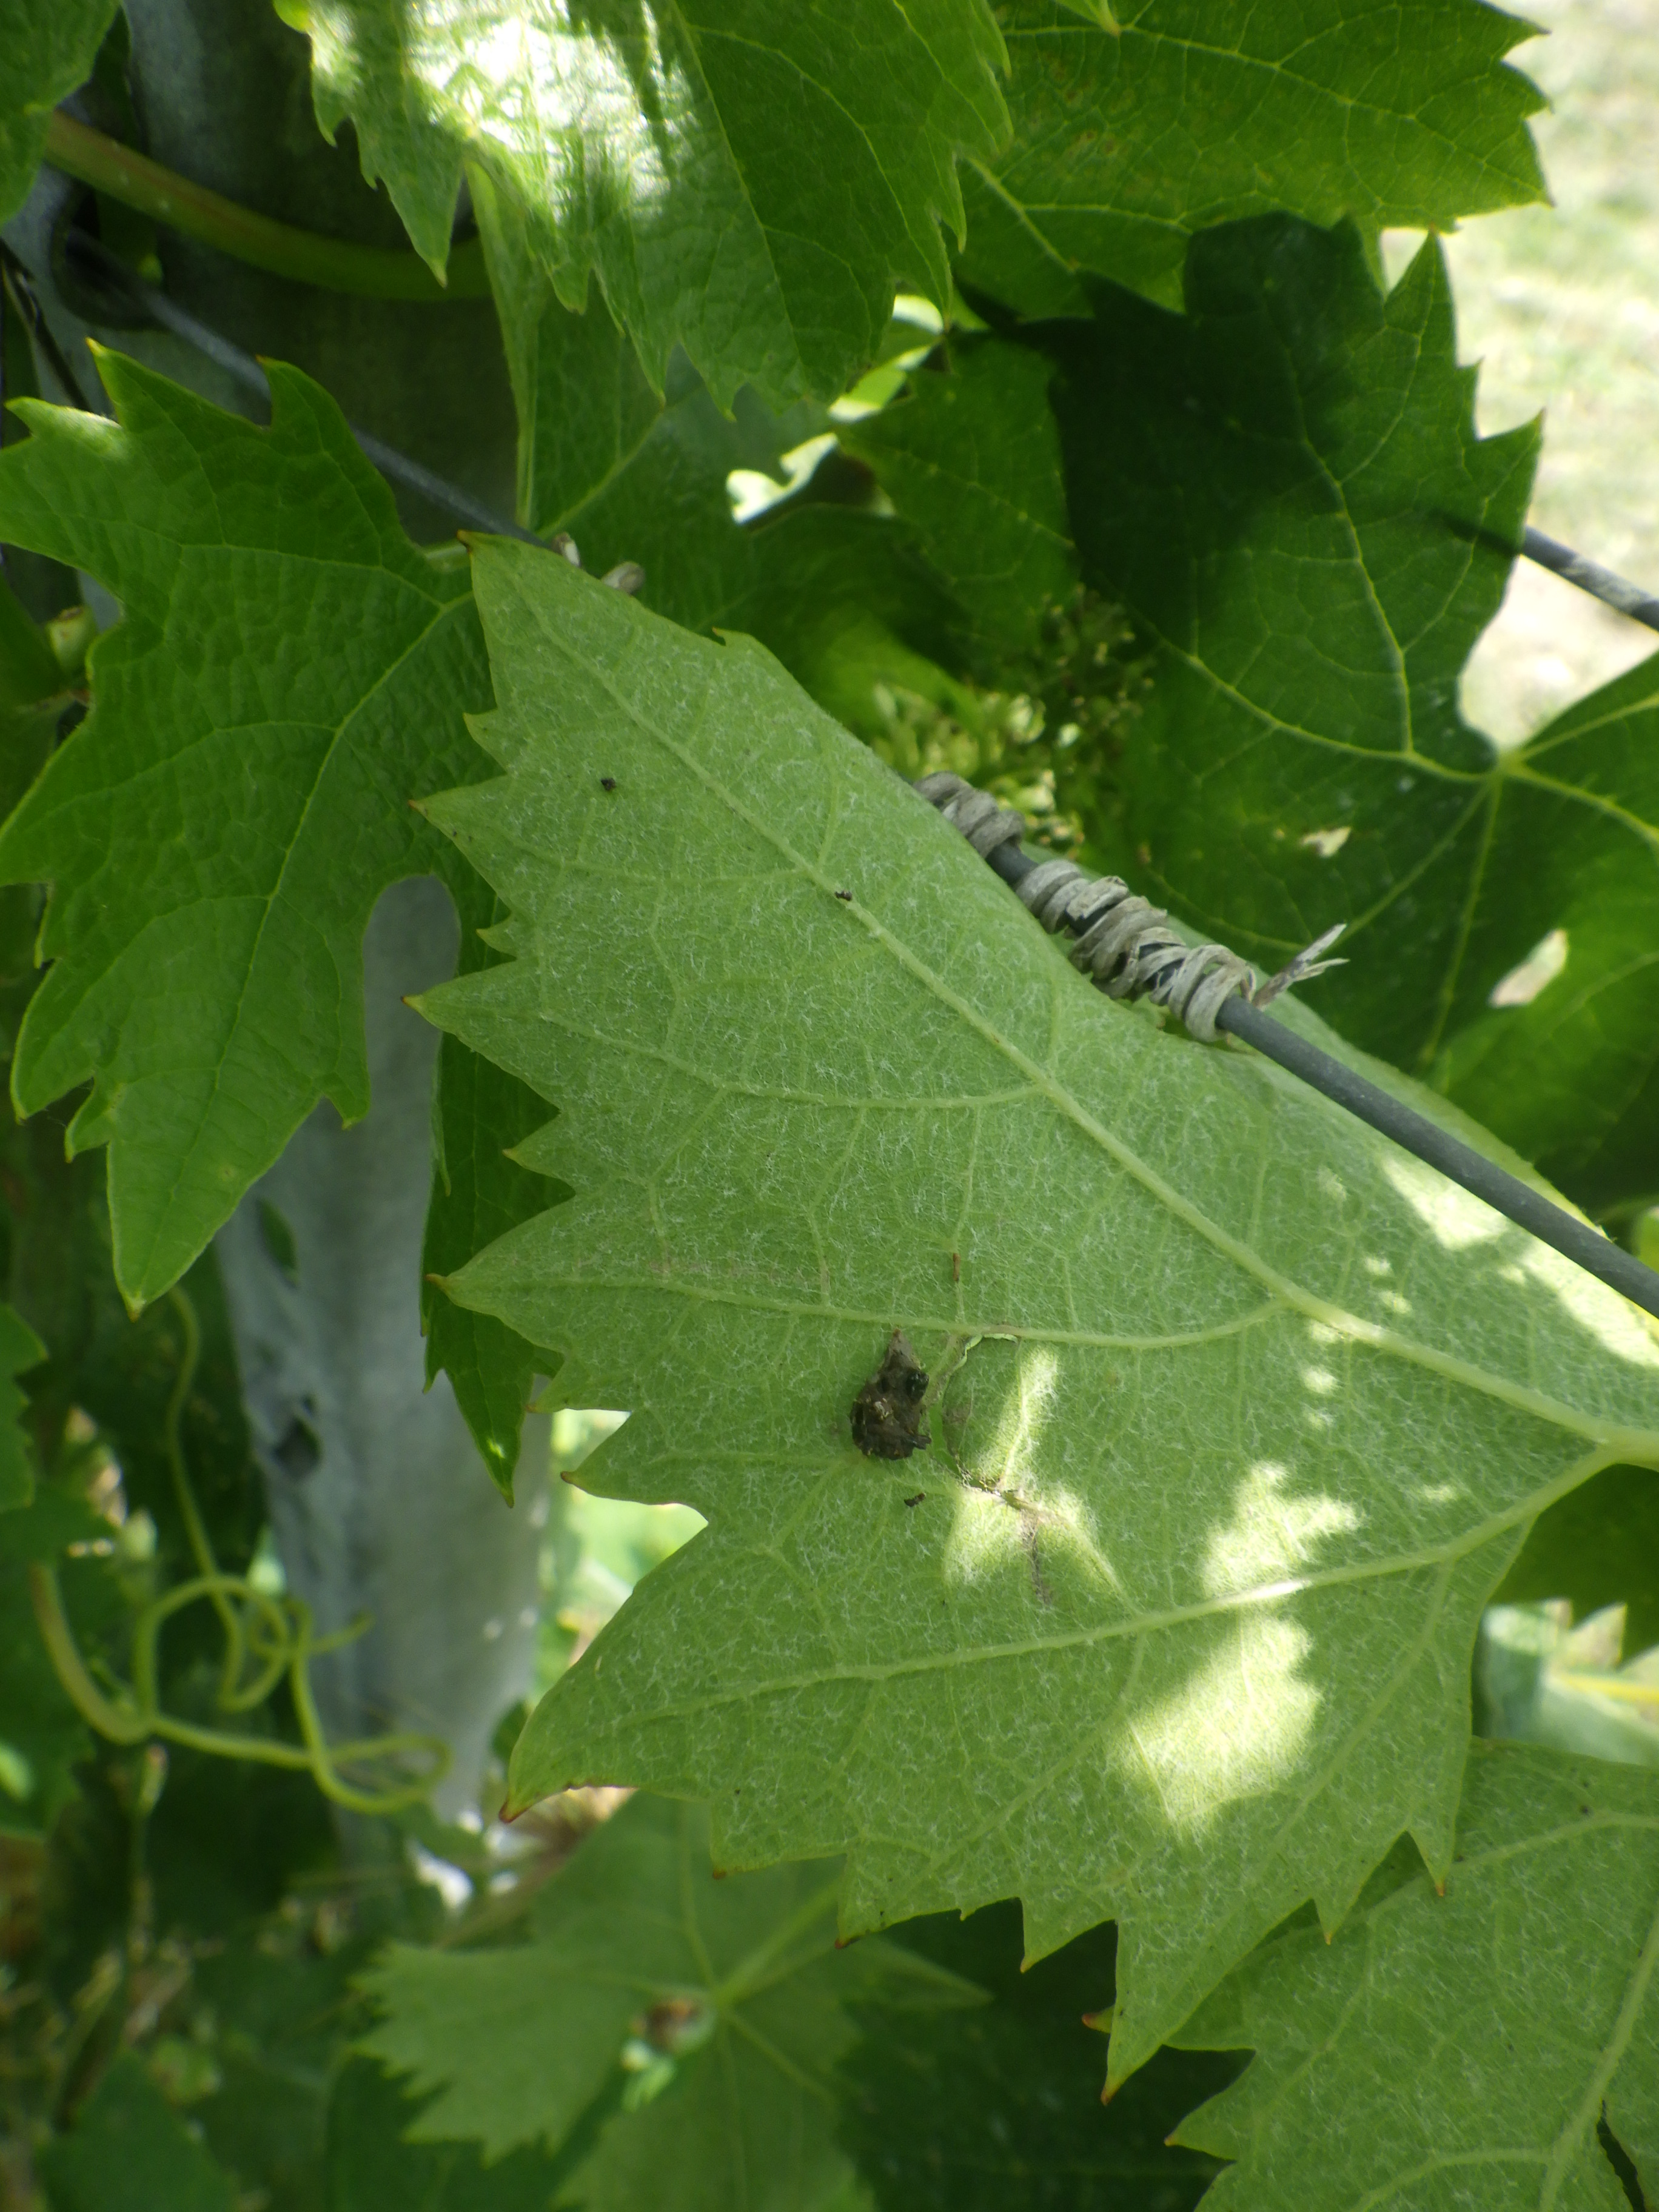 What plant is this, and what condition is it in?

grapevine, mechanical damage
